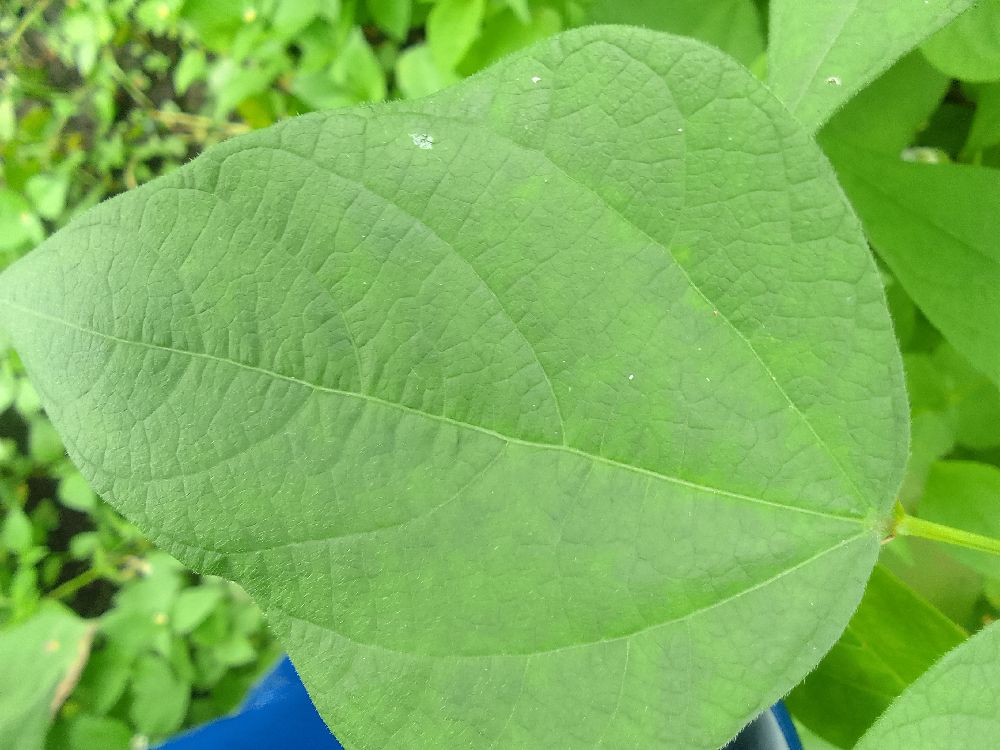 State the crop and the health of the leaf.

common bean, healthy
